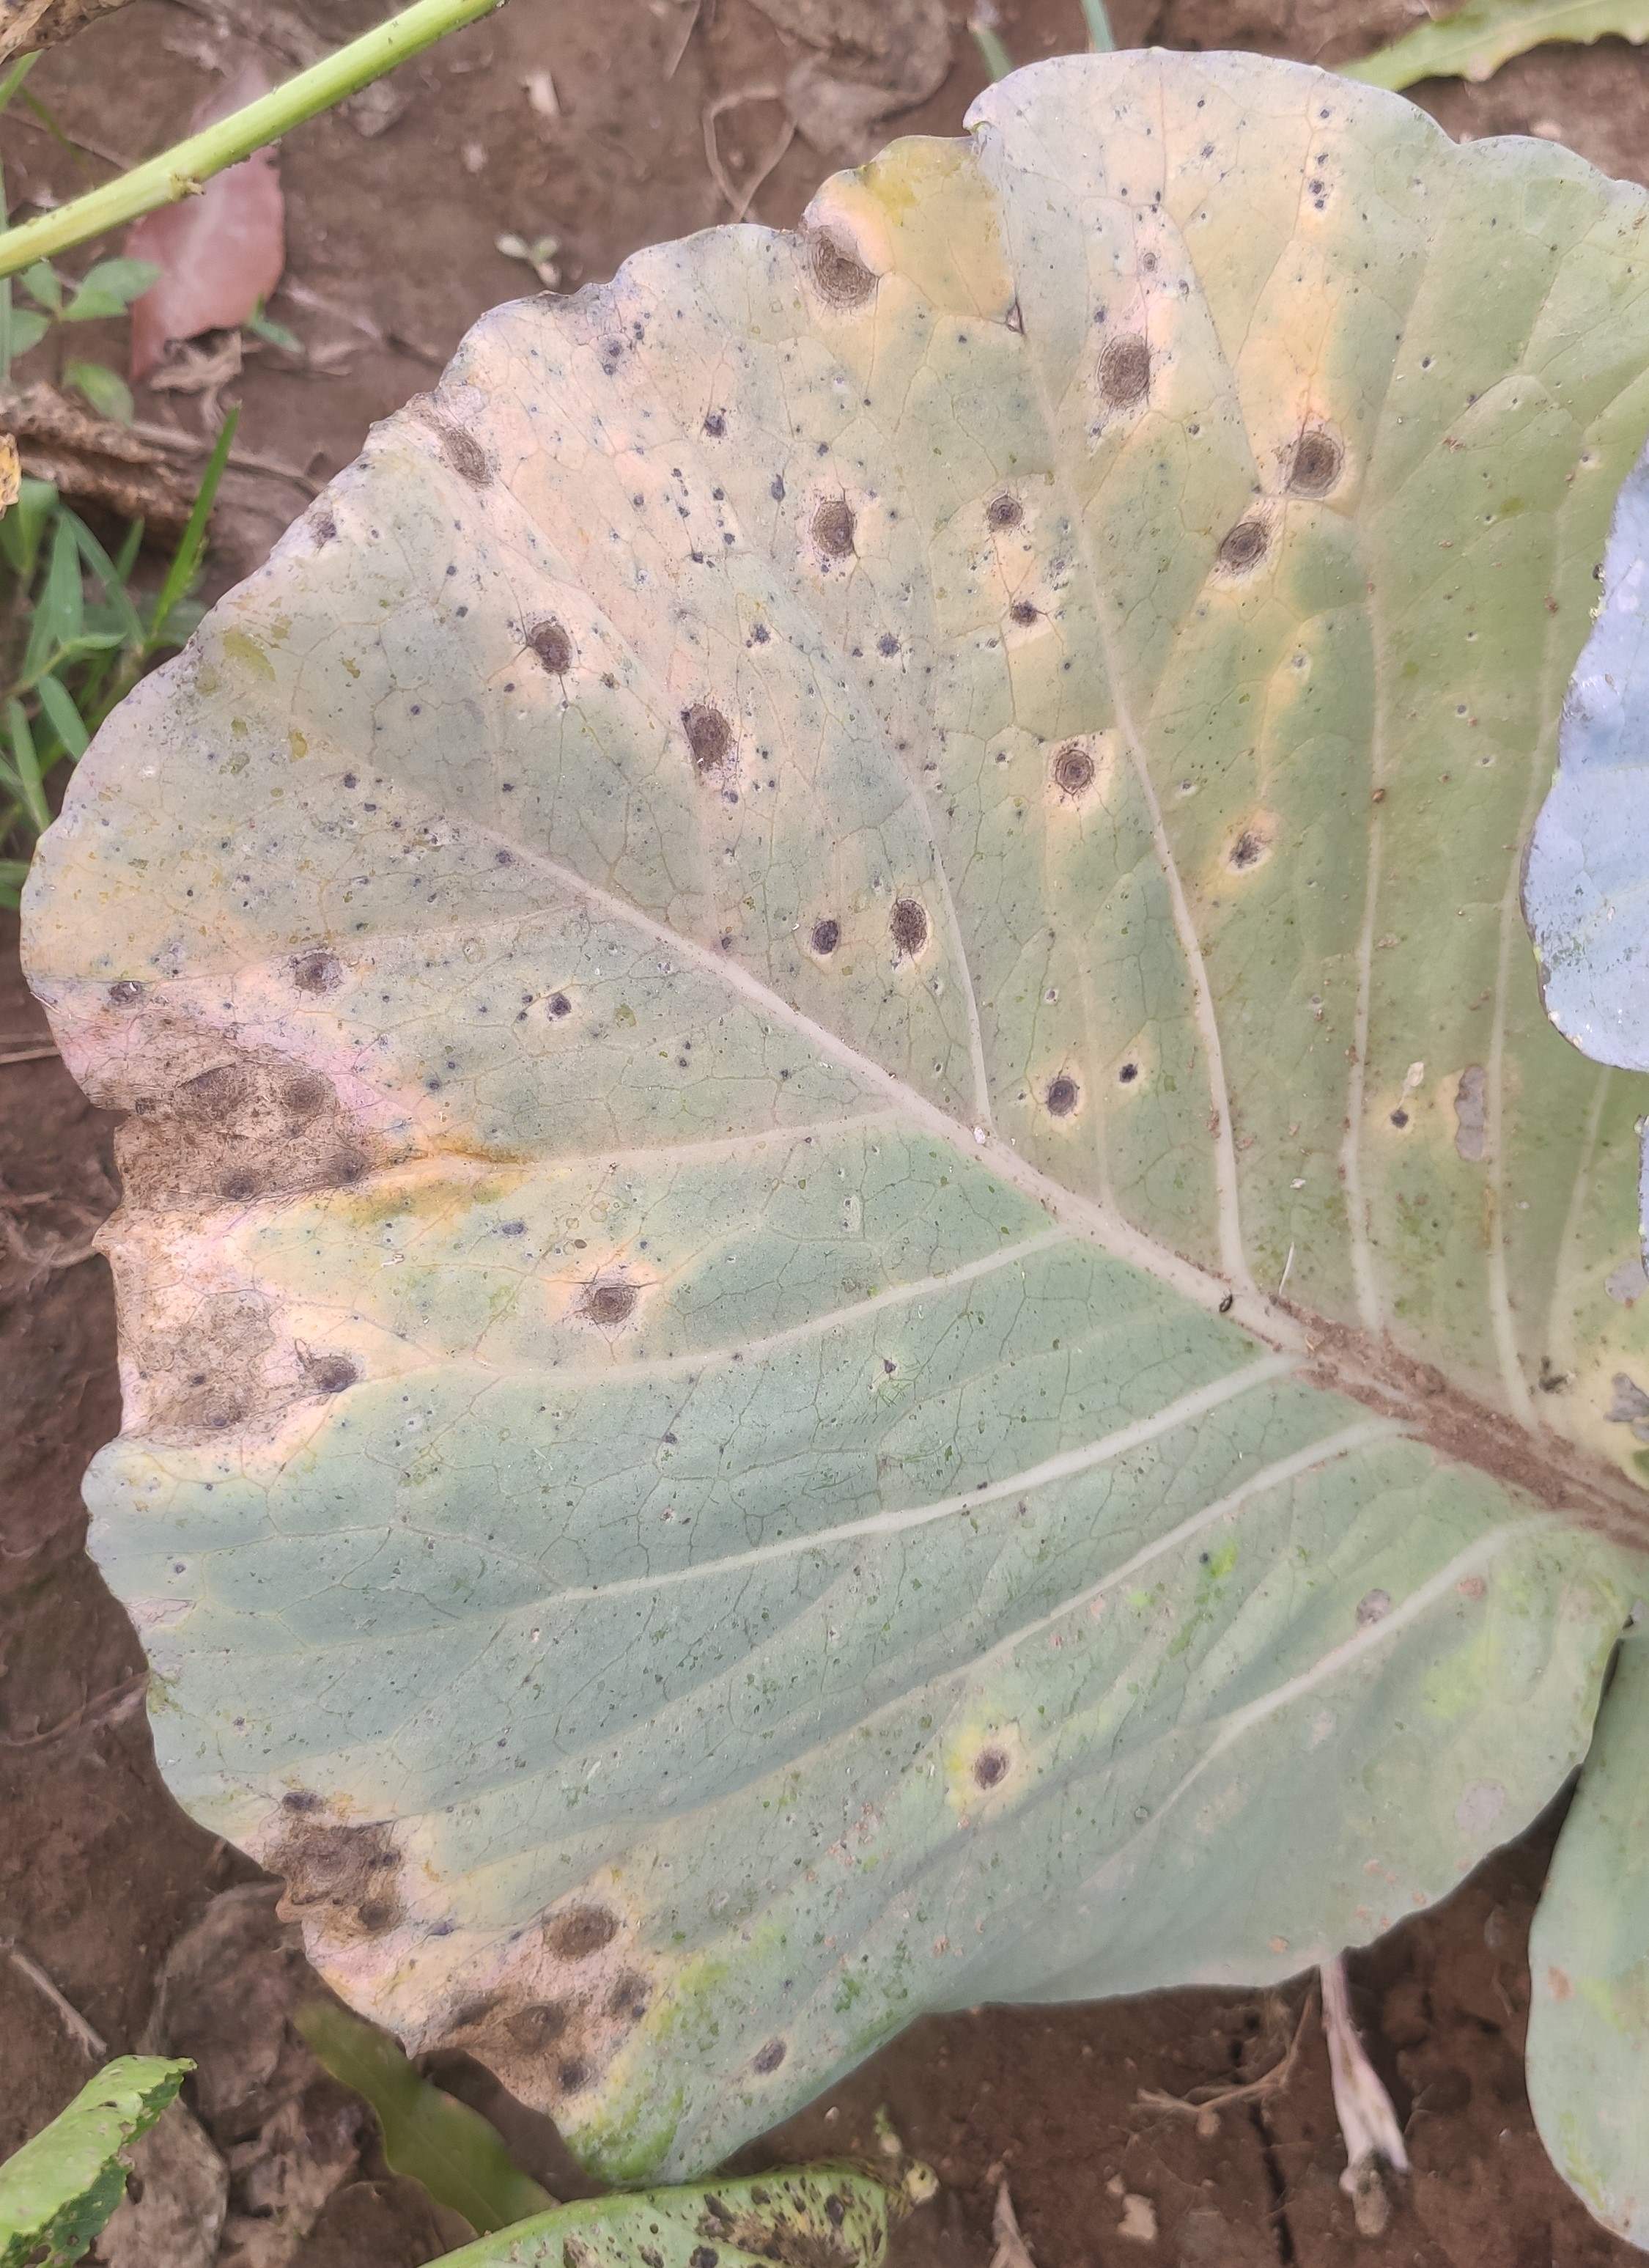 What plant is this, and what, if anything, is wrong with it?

cabbage, alternaria
